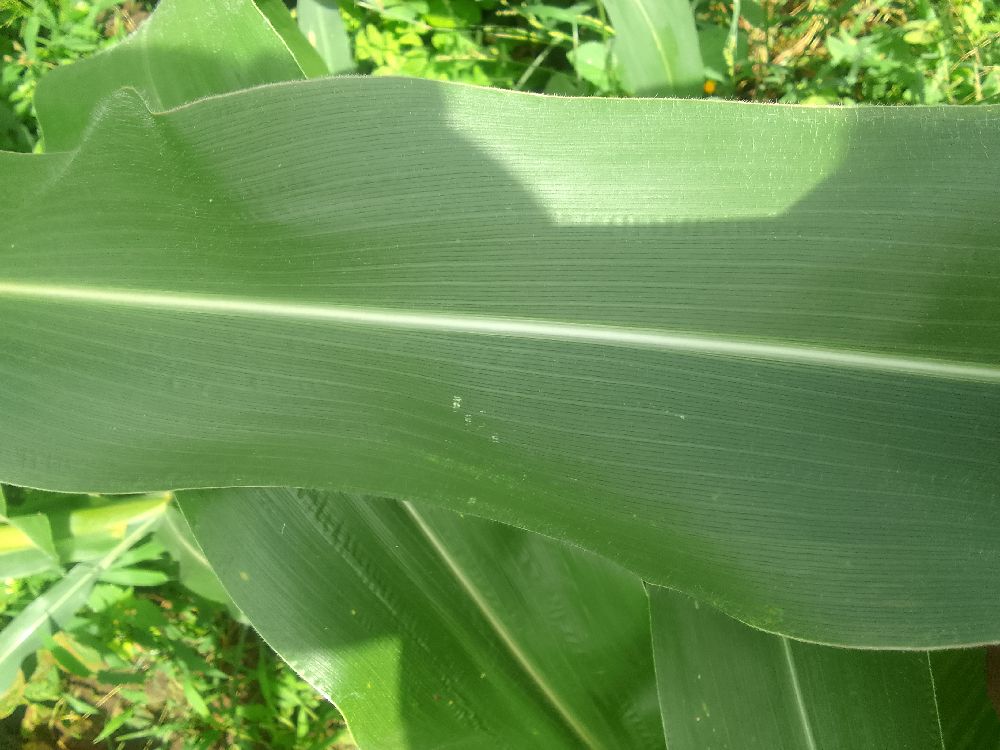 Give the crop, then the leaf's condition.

maize, healthy
